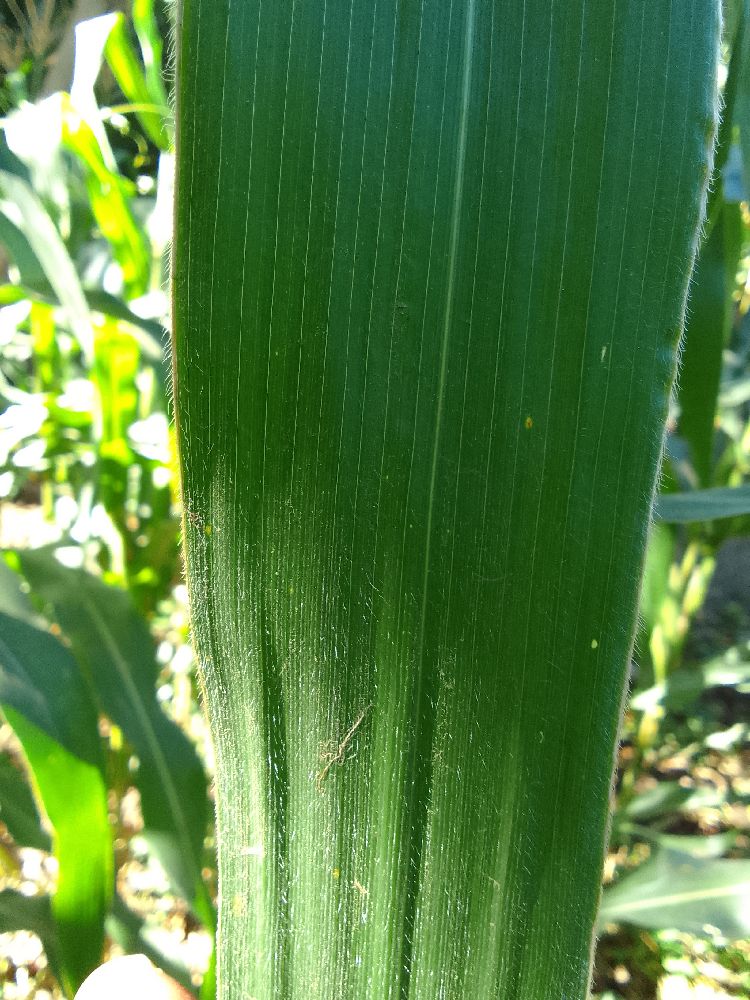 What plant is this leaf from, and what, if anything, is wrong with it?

maize, healthy
